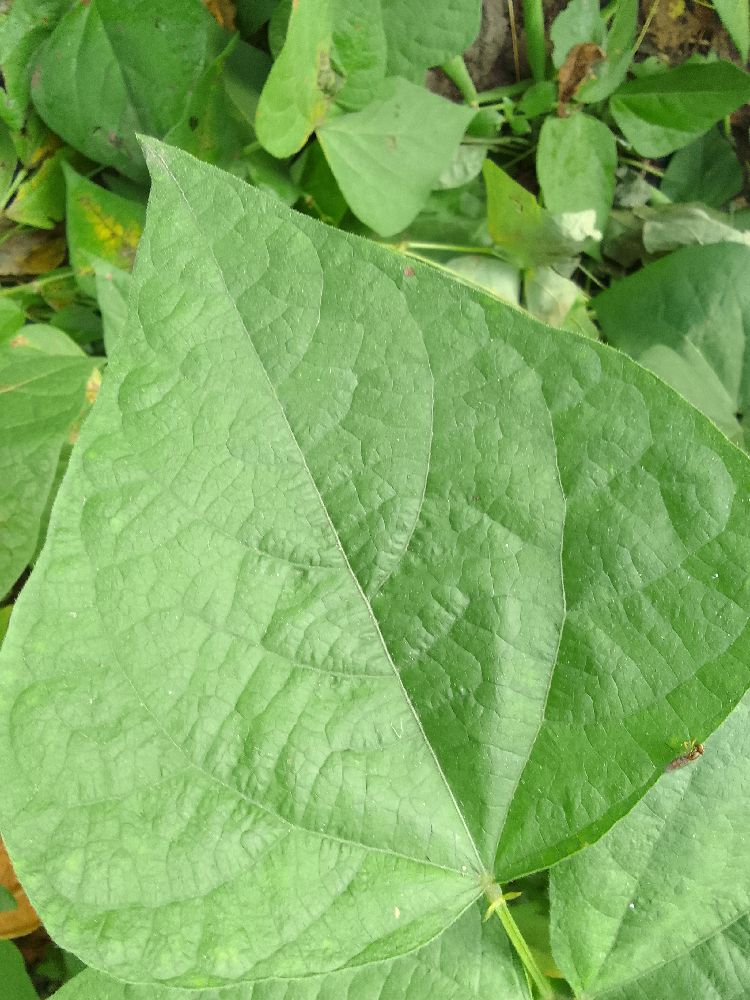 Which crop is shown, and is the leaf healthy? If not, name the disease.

common bean, healthy
